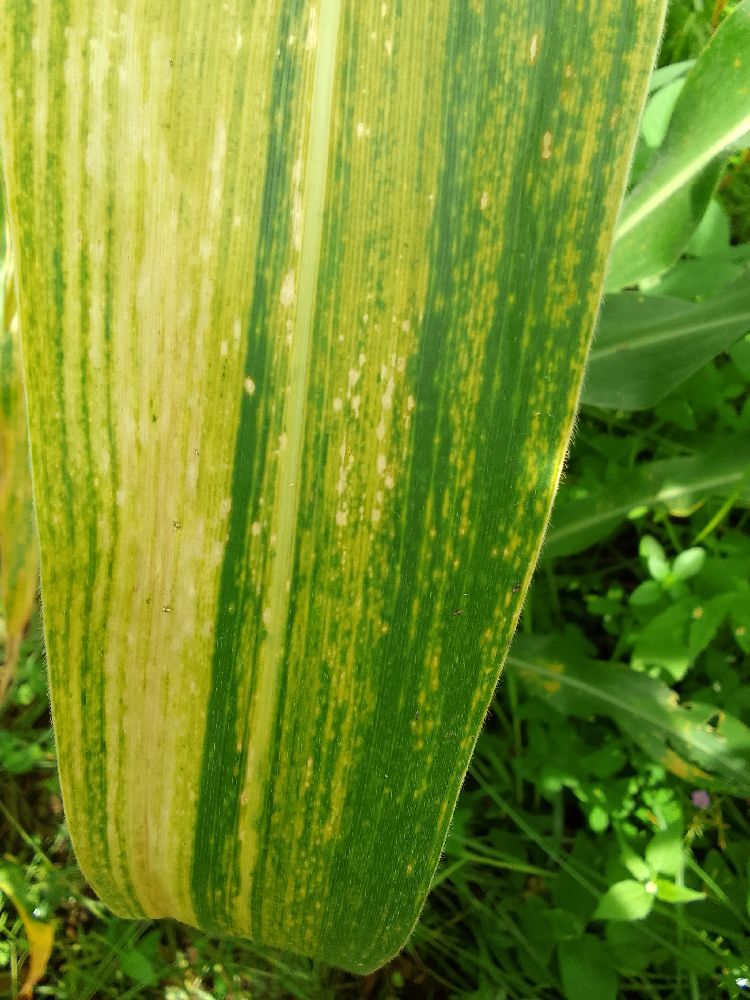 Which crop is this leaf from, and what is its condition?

maize, maize lethal necrosis
